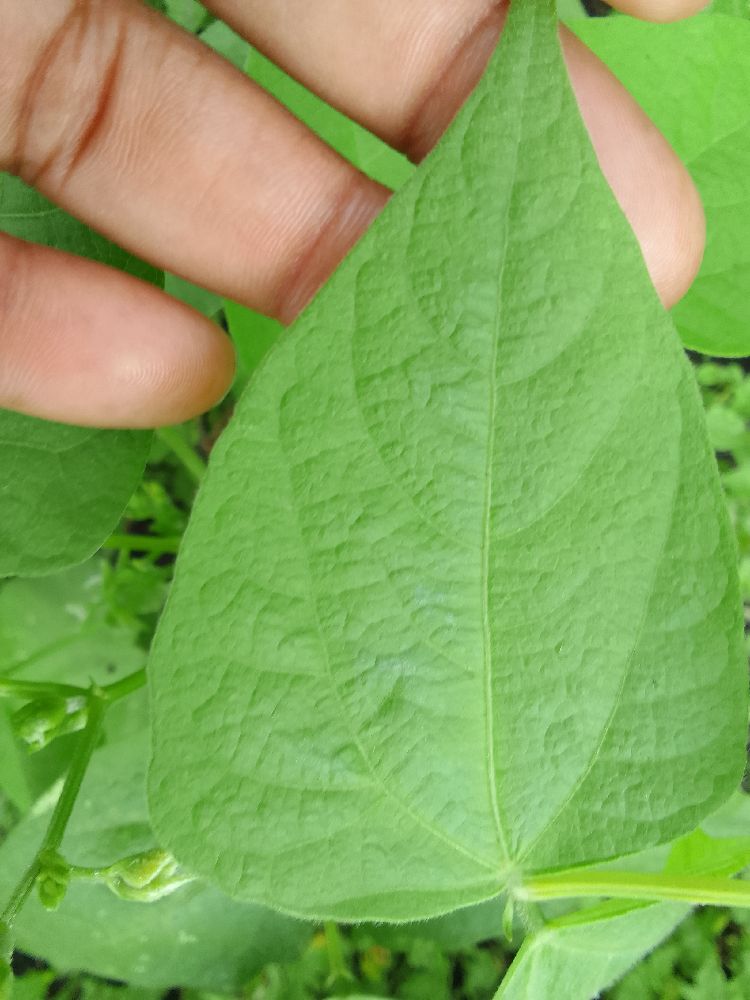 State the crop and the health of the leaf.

common bean, healthy
